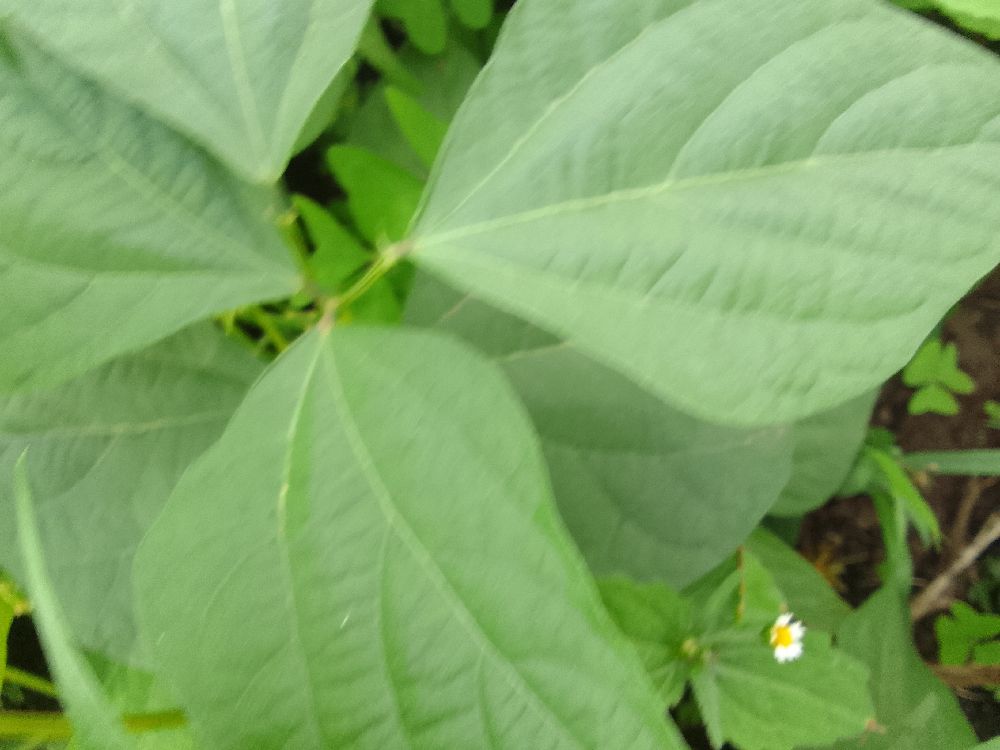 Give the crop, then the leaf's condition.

common bean, healthy
